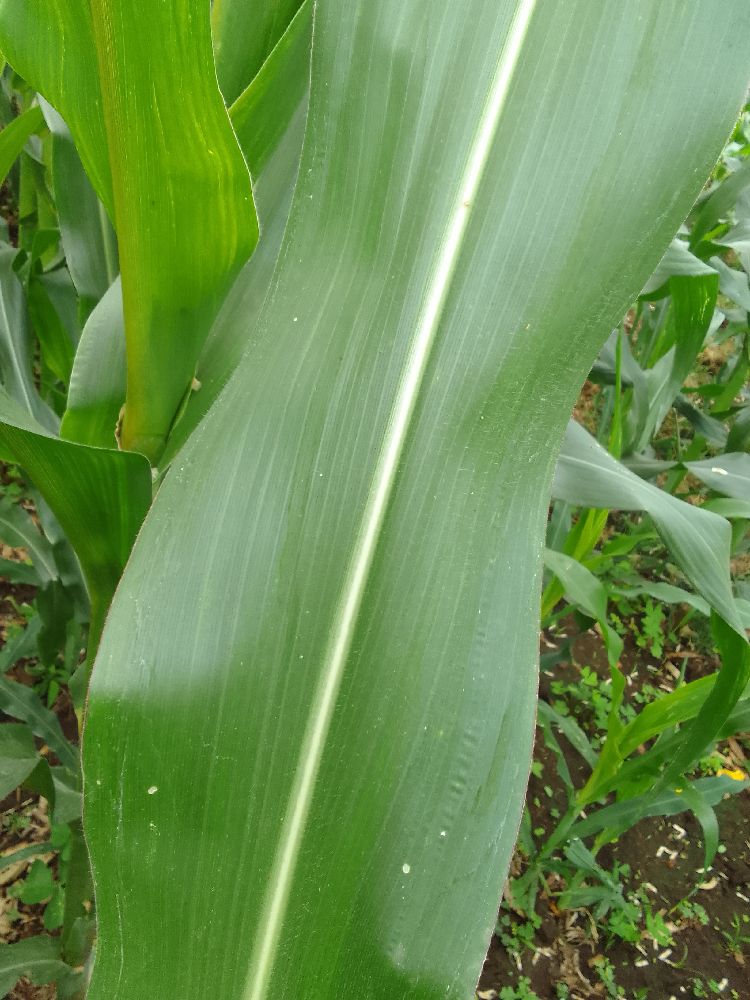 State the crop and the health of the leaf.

maize, healthy
